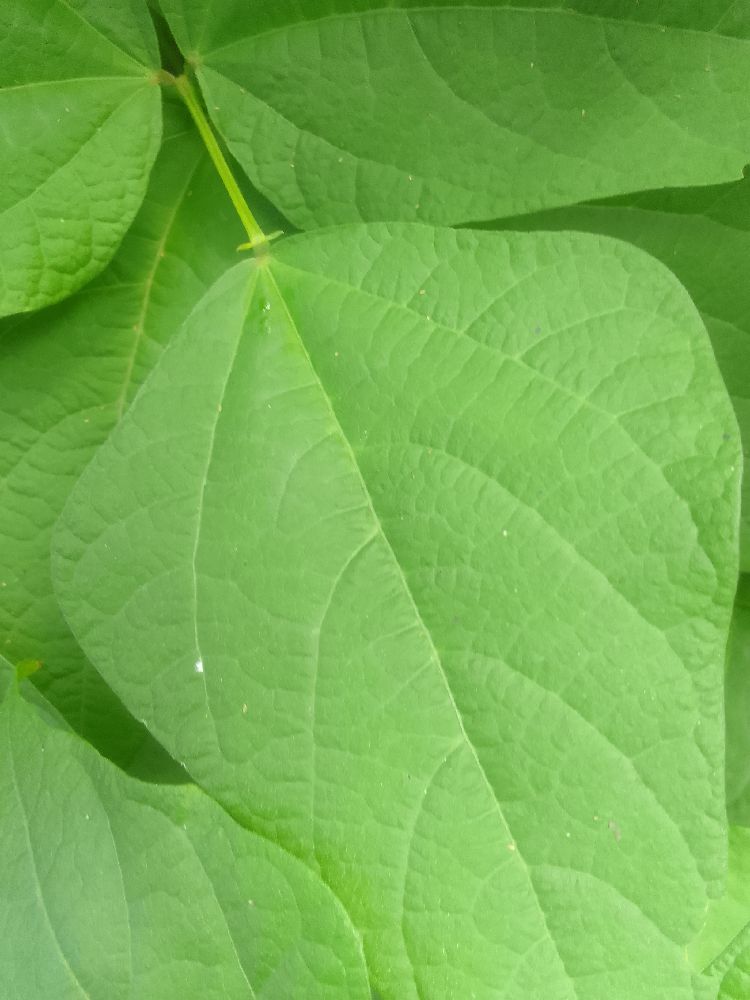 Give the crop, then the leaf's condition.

common bean, healthy
